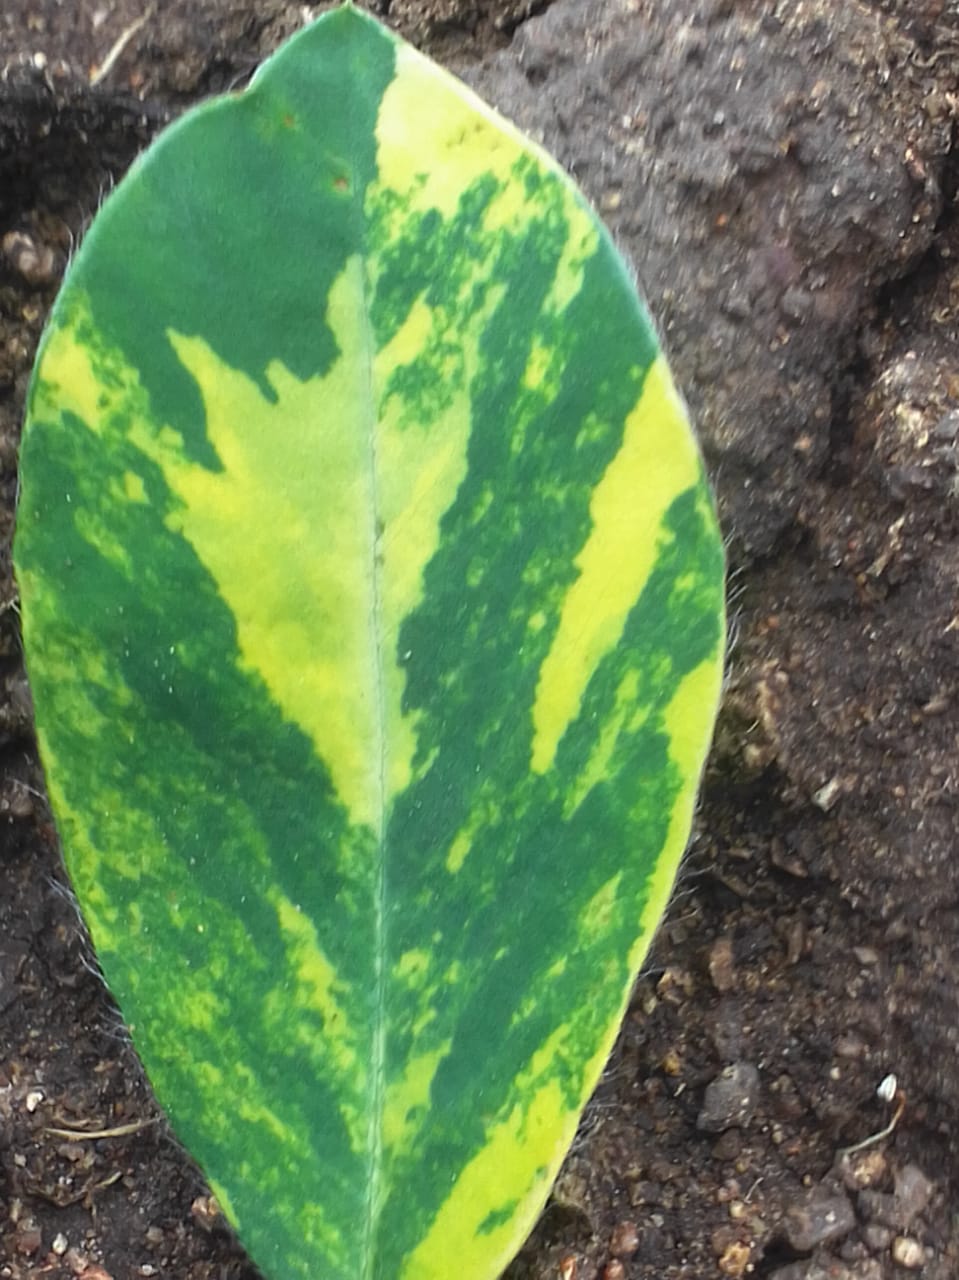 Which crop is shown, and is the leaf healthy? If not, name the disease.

peanut, groundnut rosette virus
